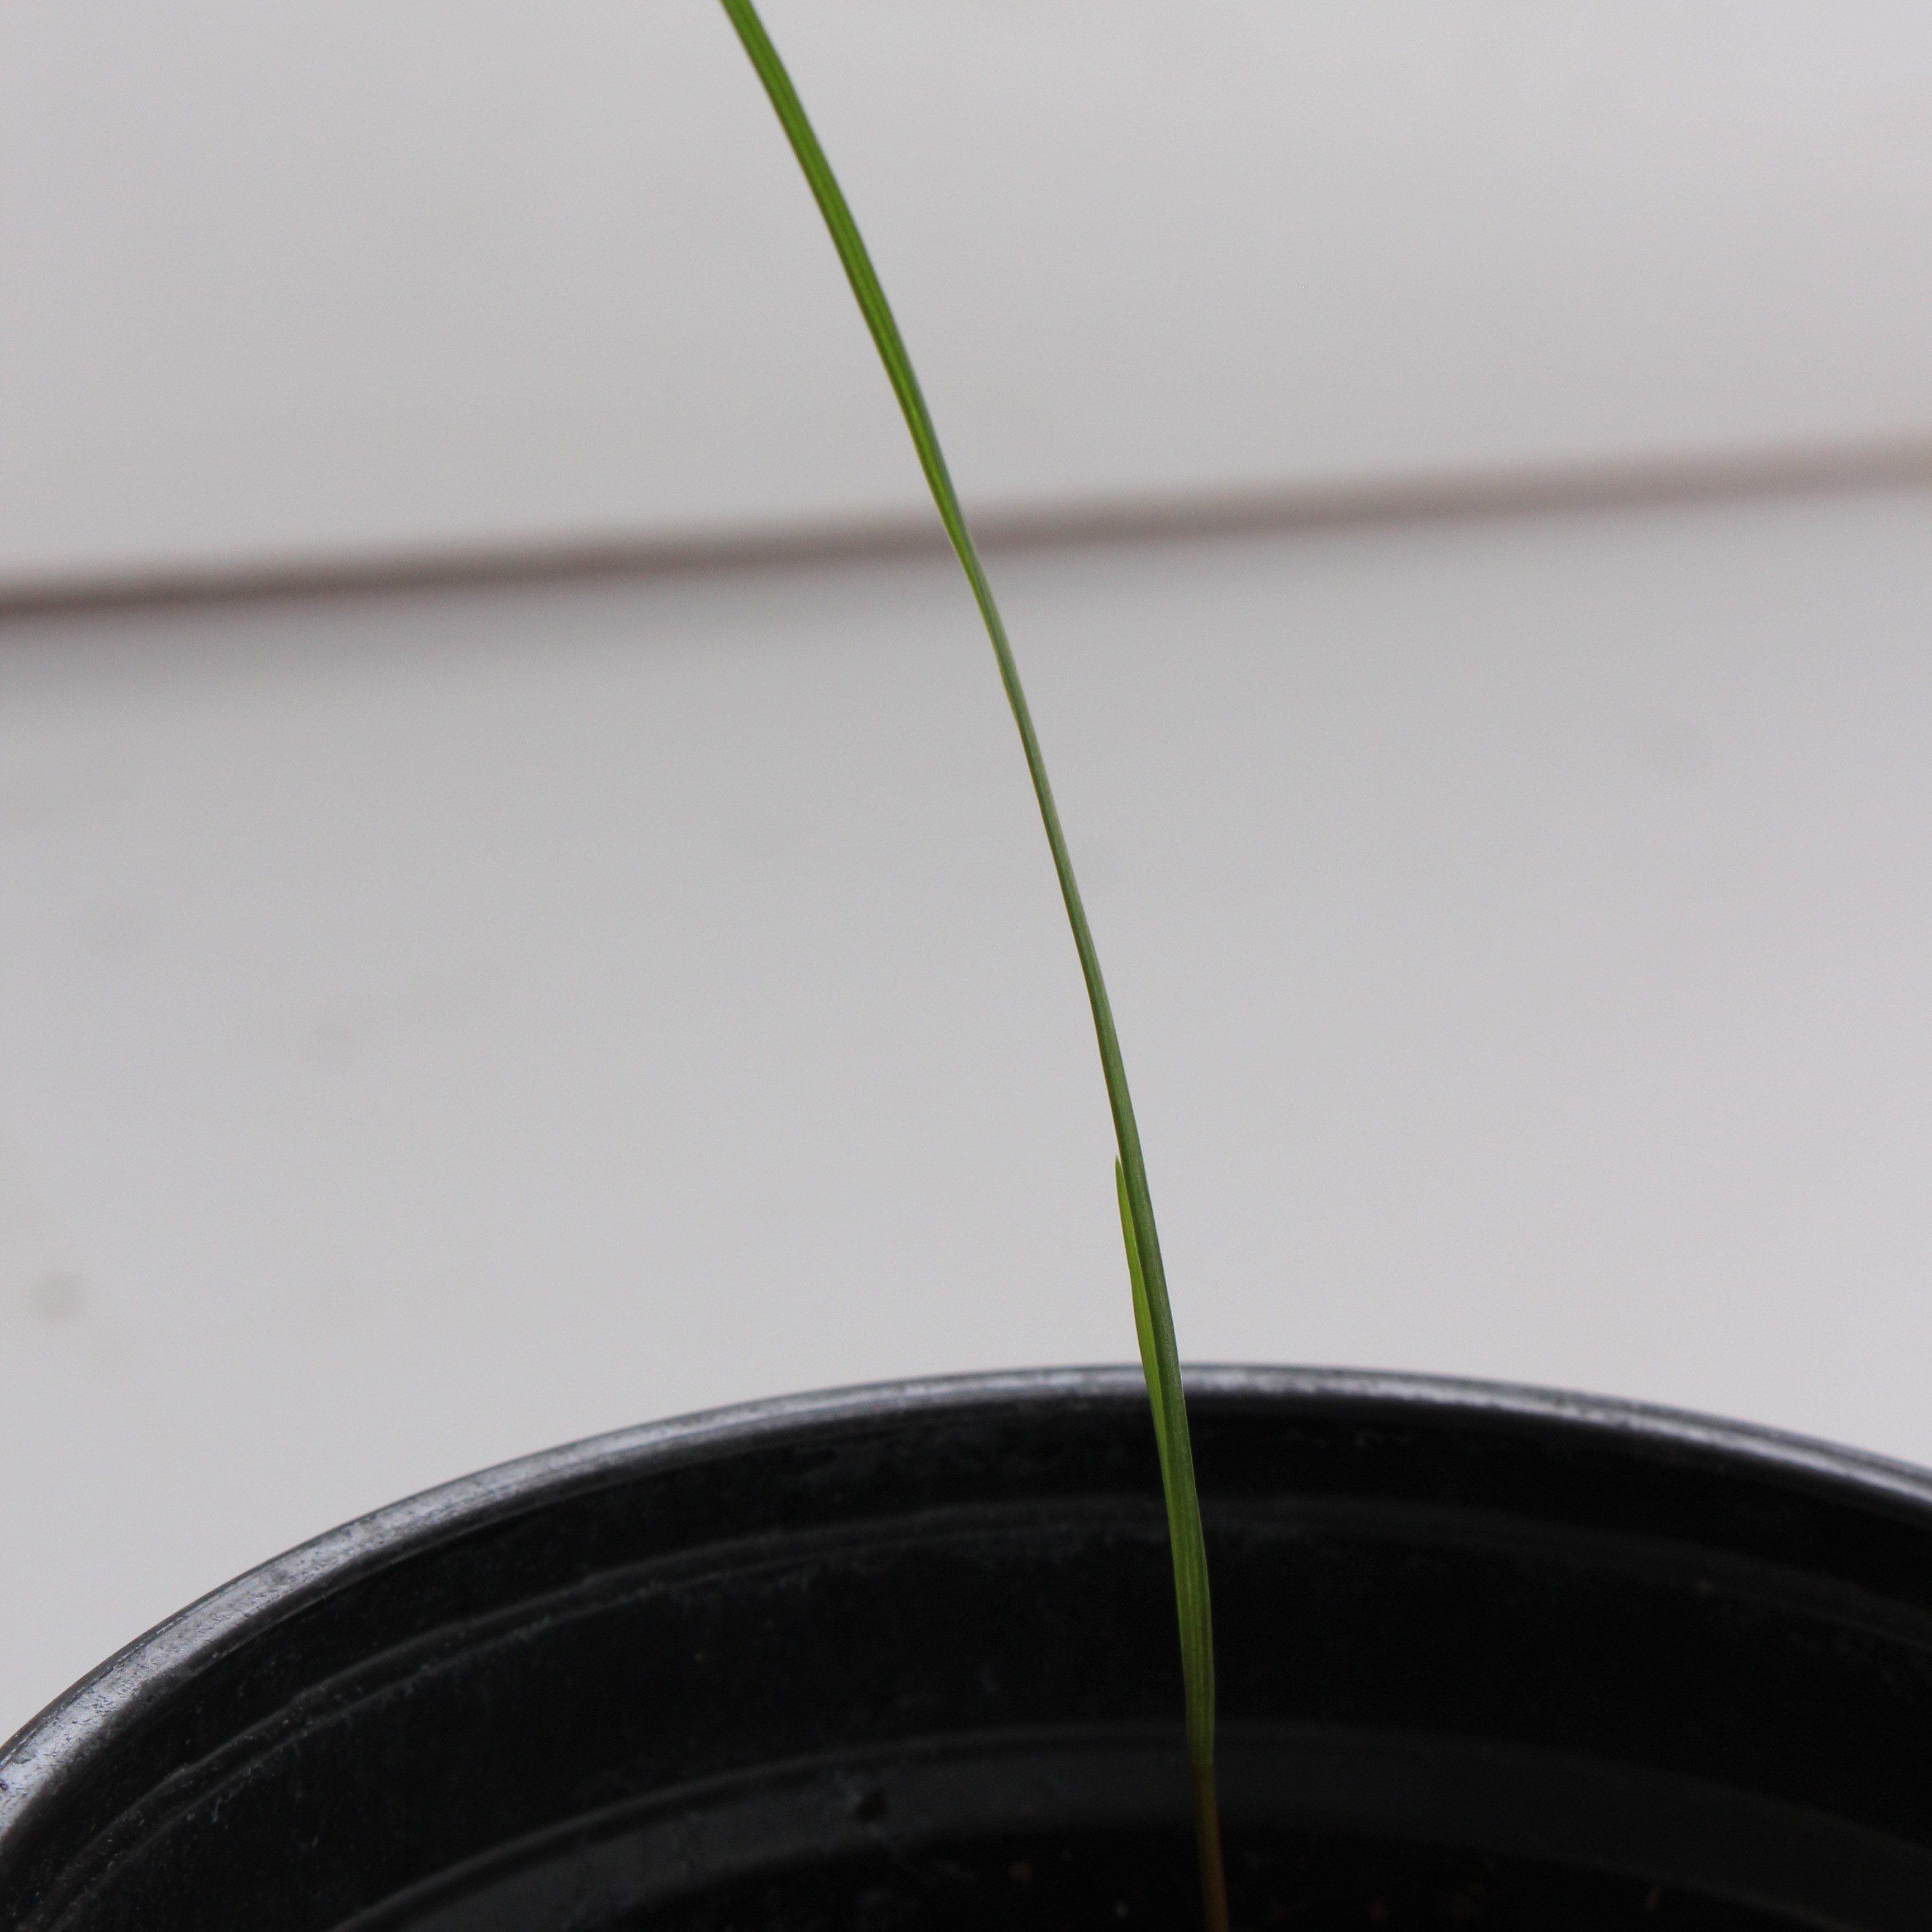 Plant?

Lolium multiflorum
